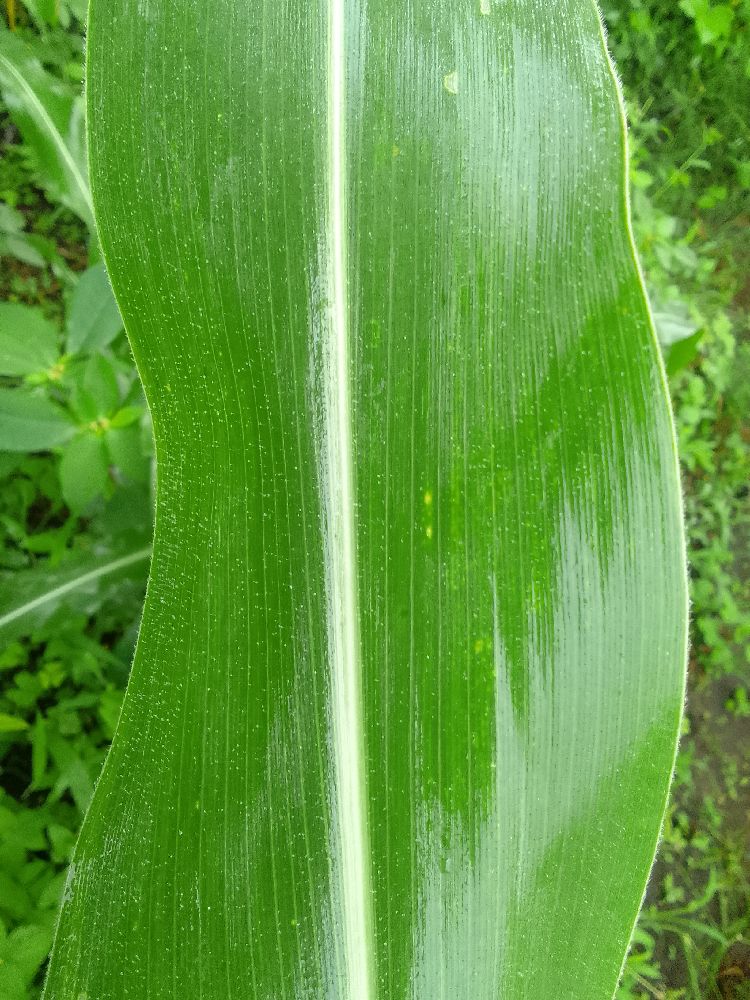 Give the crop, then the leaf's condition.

maize, healthy
